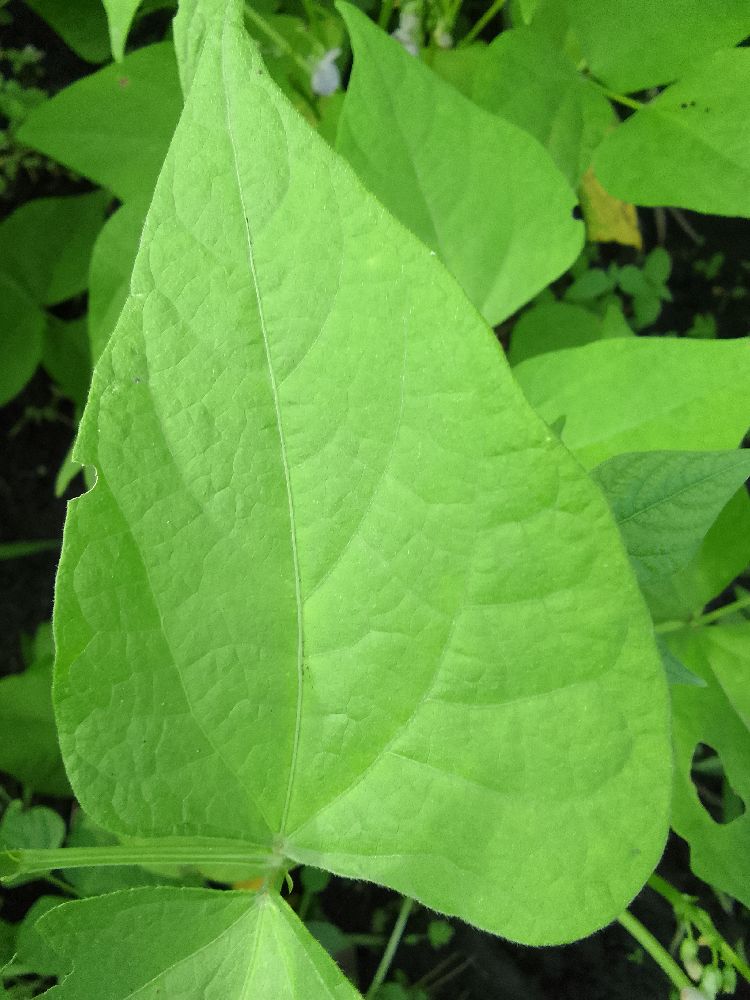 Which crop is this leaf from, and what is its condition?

common bean, healthy
